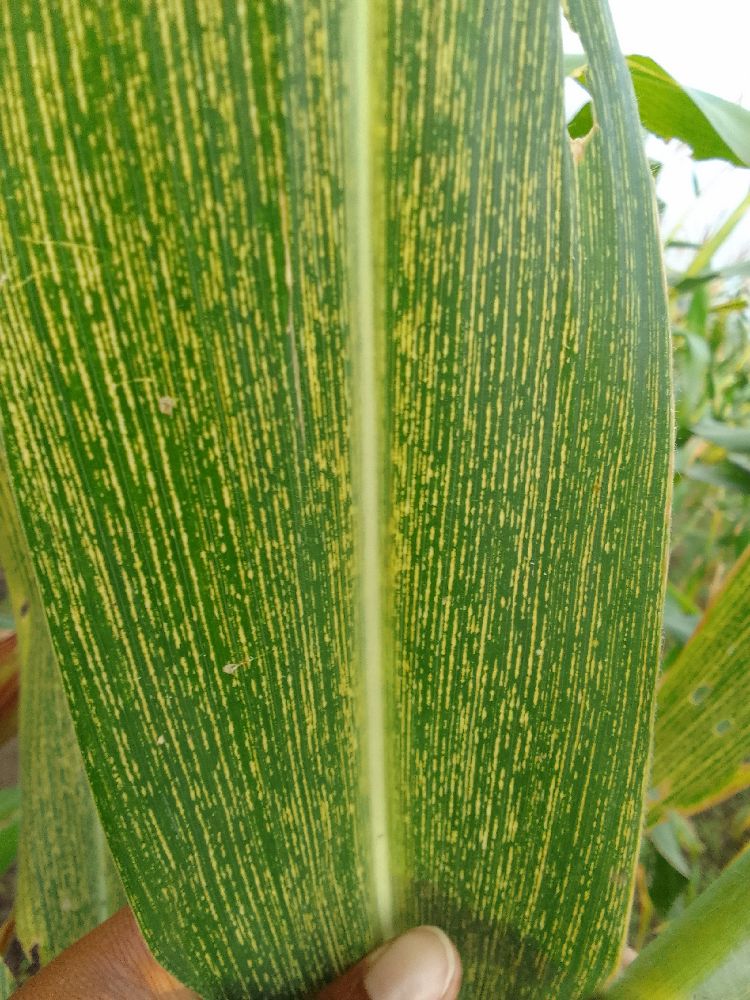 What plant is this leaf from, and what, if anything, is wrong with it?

maize, maize streak virus
